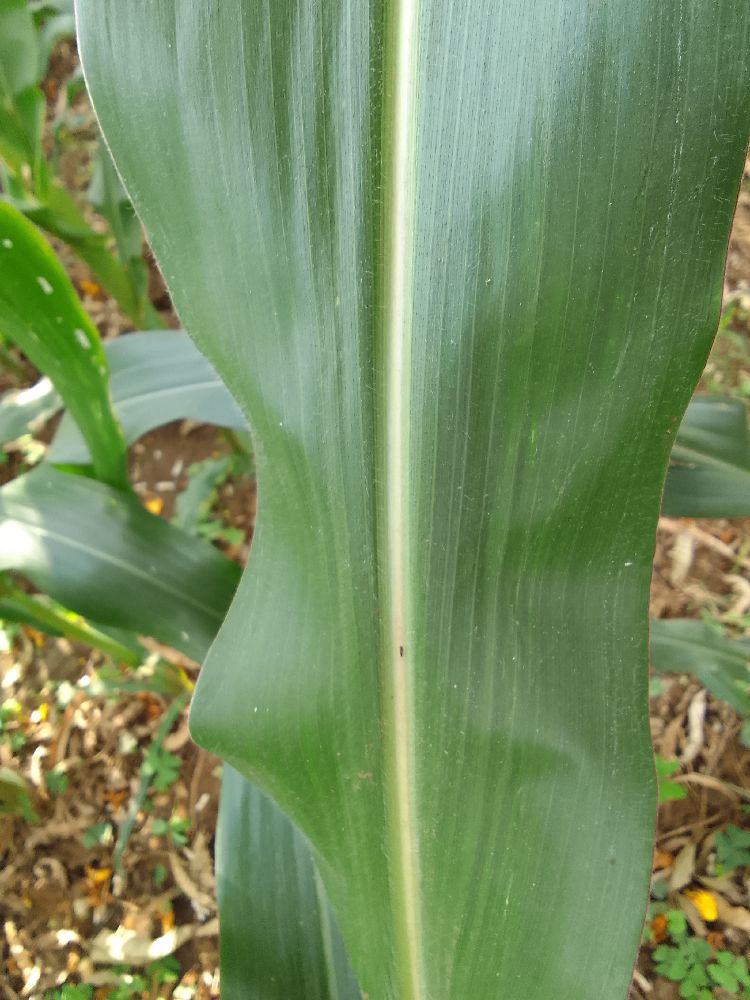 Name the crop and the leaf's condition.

maize, healthy
